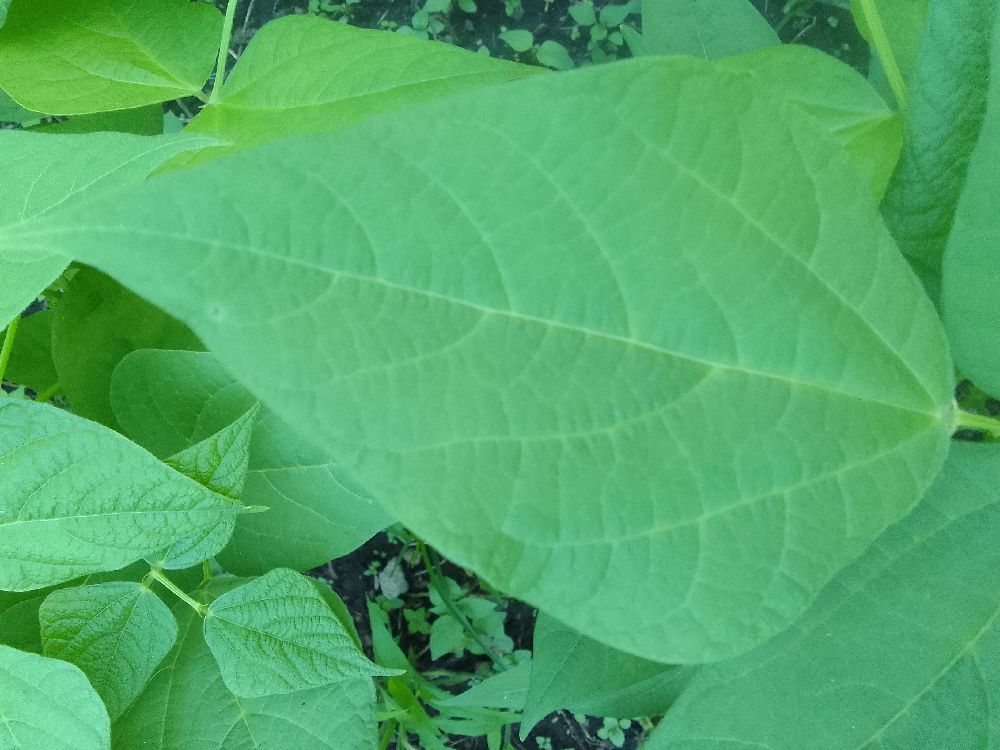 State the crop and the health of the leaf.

common bean, healthy
